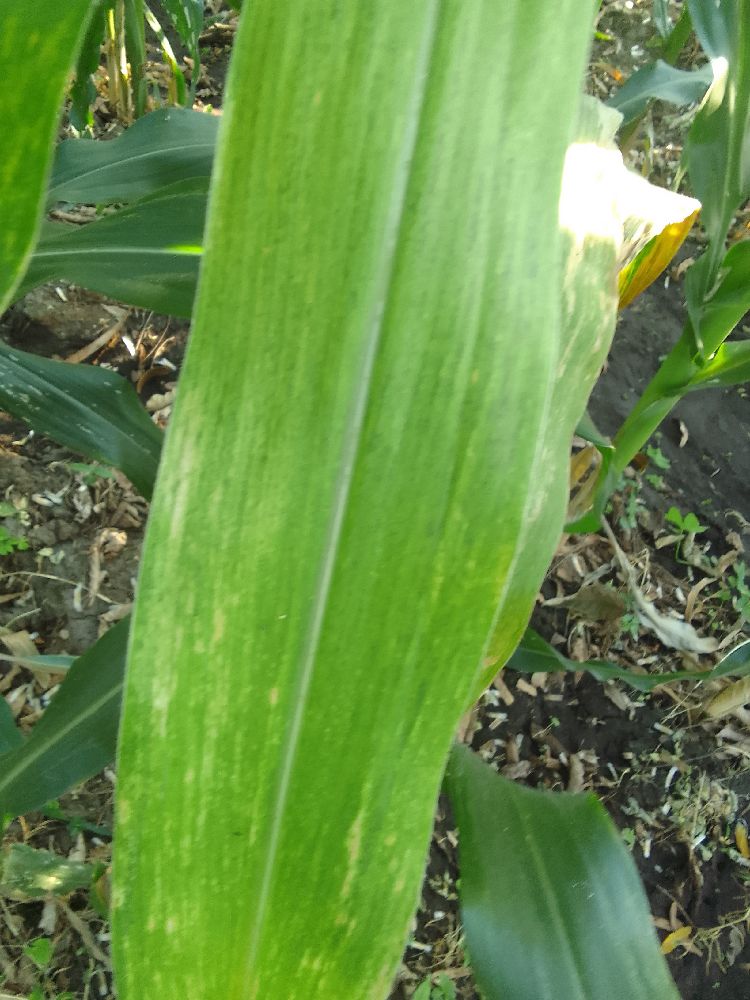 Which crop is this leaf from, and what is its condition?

maize, maize lethal necrosis
